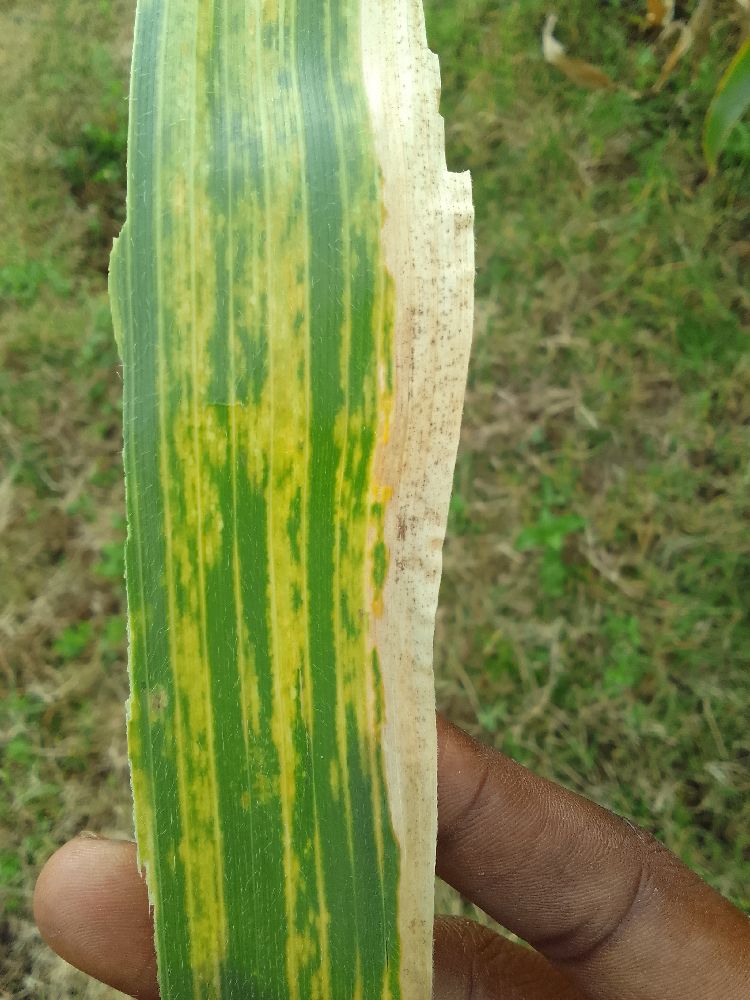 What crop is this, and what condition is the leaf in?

maize, maize lethal necrosis
